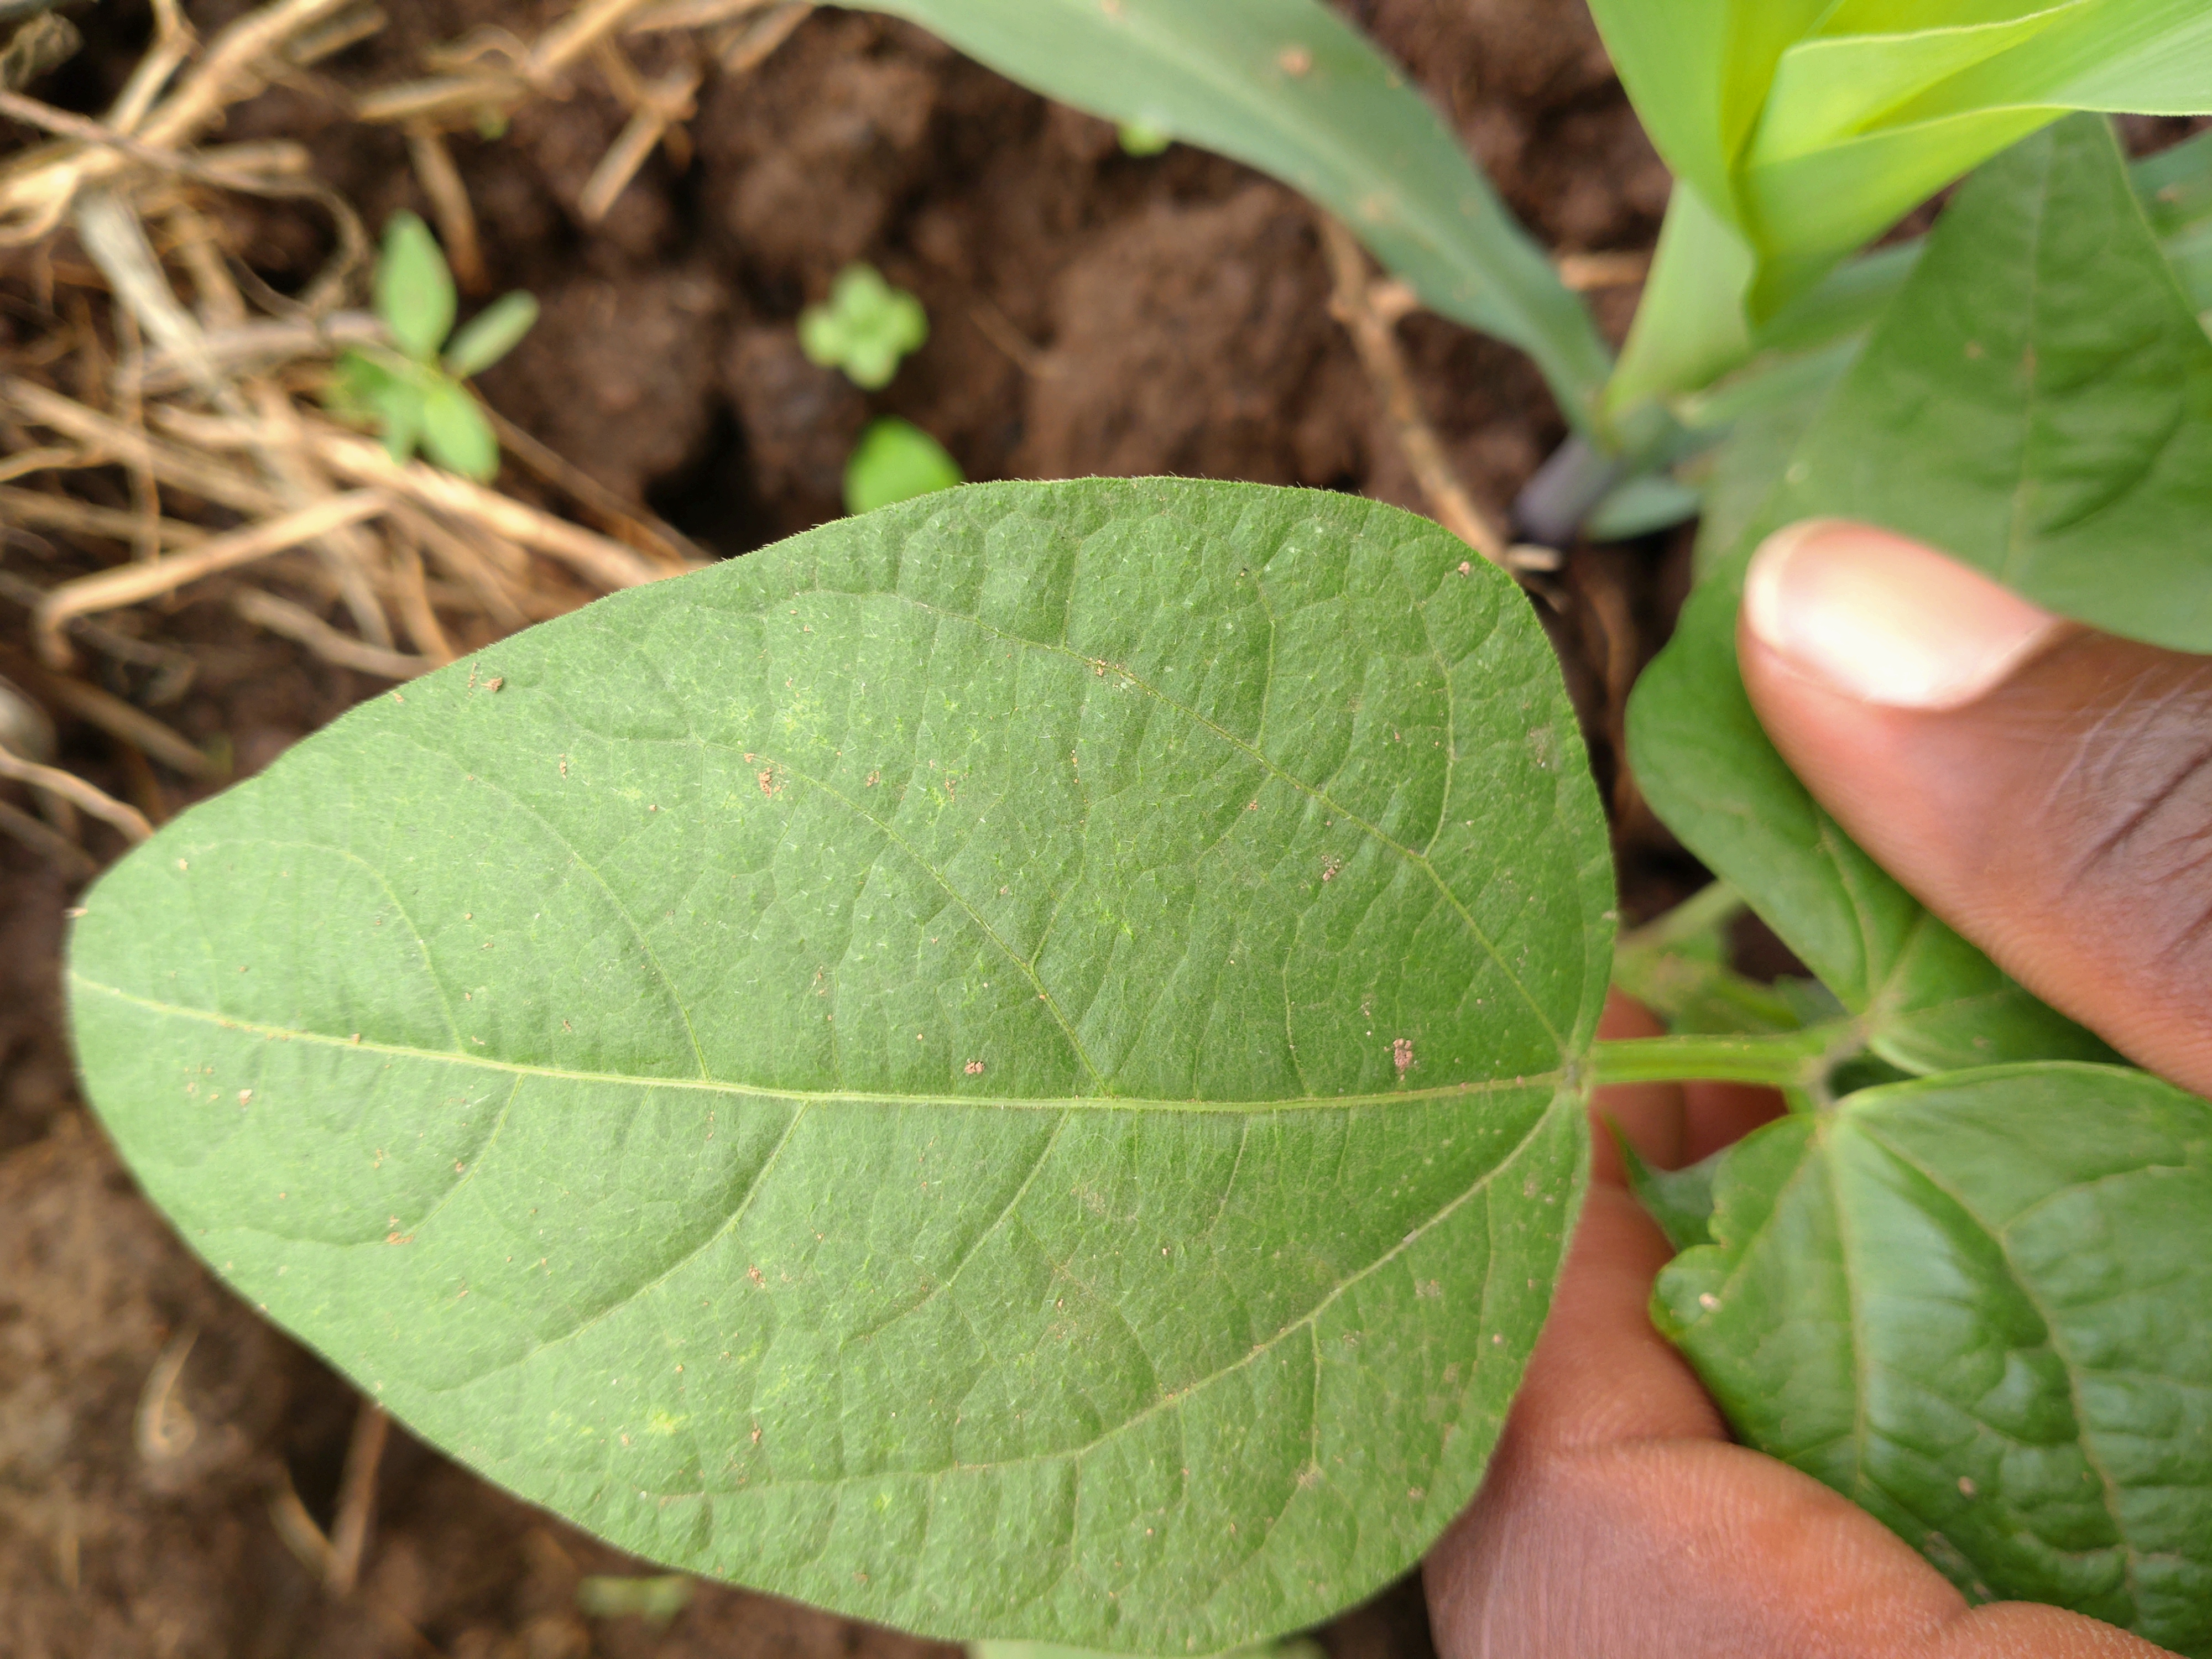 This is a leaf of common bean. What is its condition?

healthy
